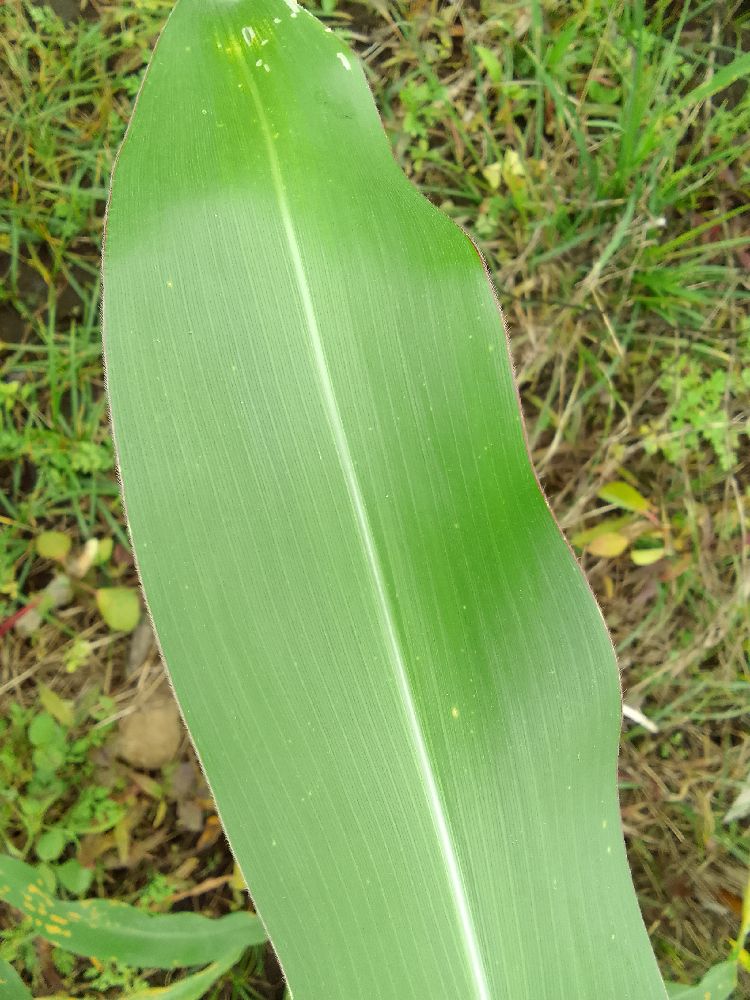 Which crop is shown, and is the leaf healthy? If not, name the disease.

maize, healthy
